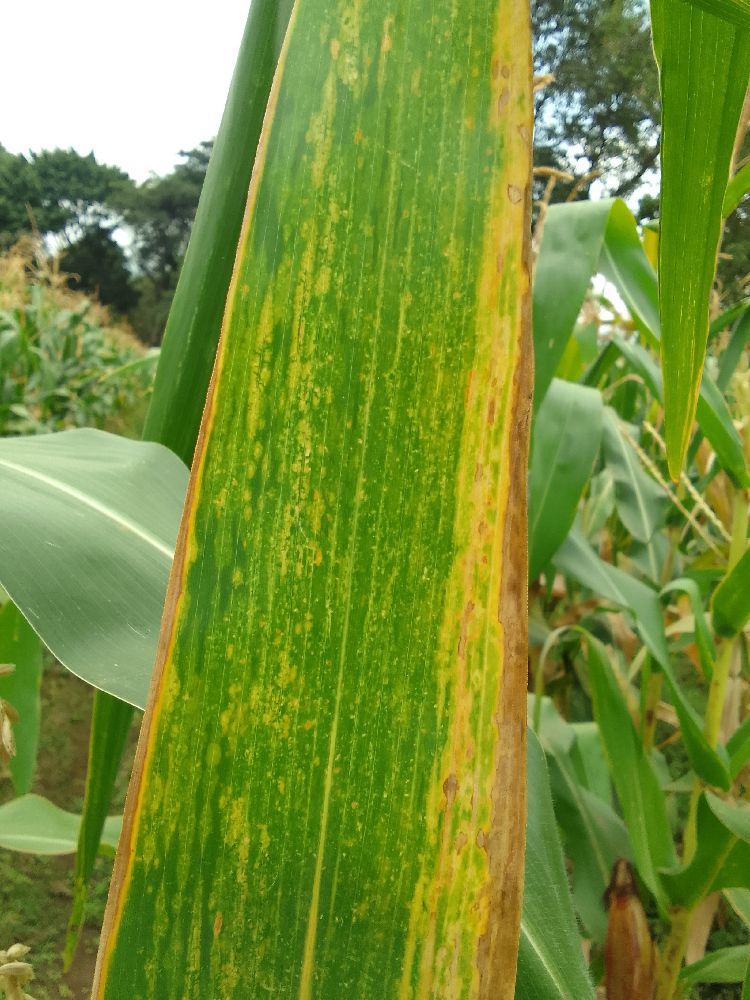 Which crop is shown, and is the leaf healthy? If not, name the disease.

maize, maize lethal necrosis
